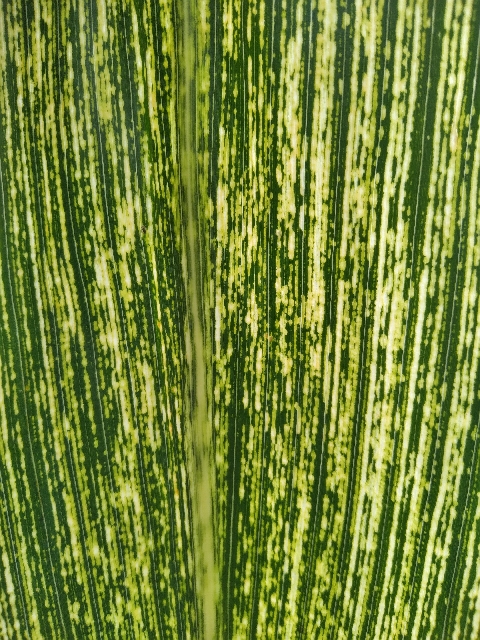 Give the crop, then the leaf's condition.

maize, maize streak virus
